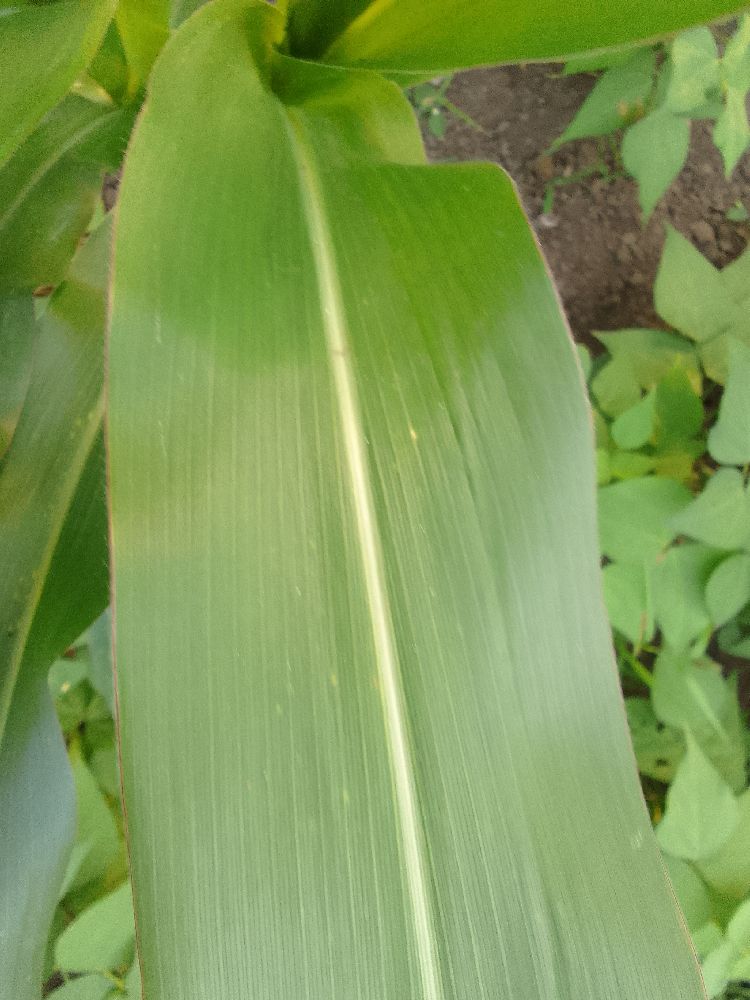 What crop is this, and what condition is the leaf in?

maize, healthy
